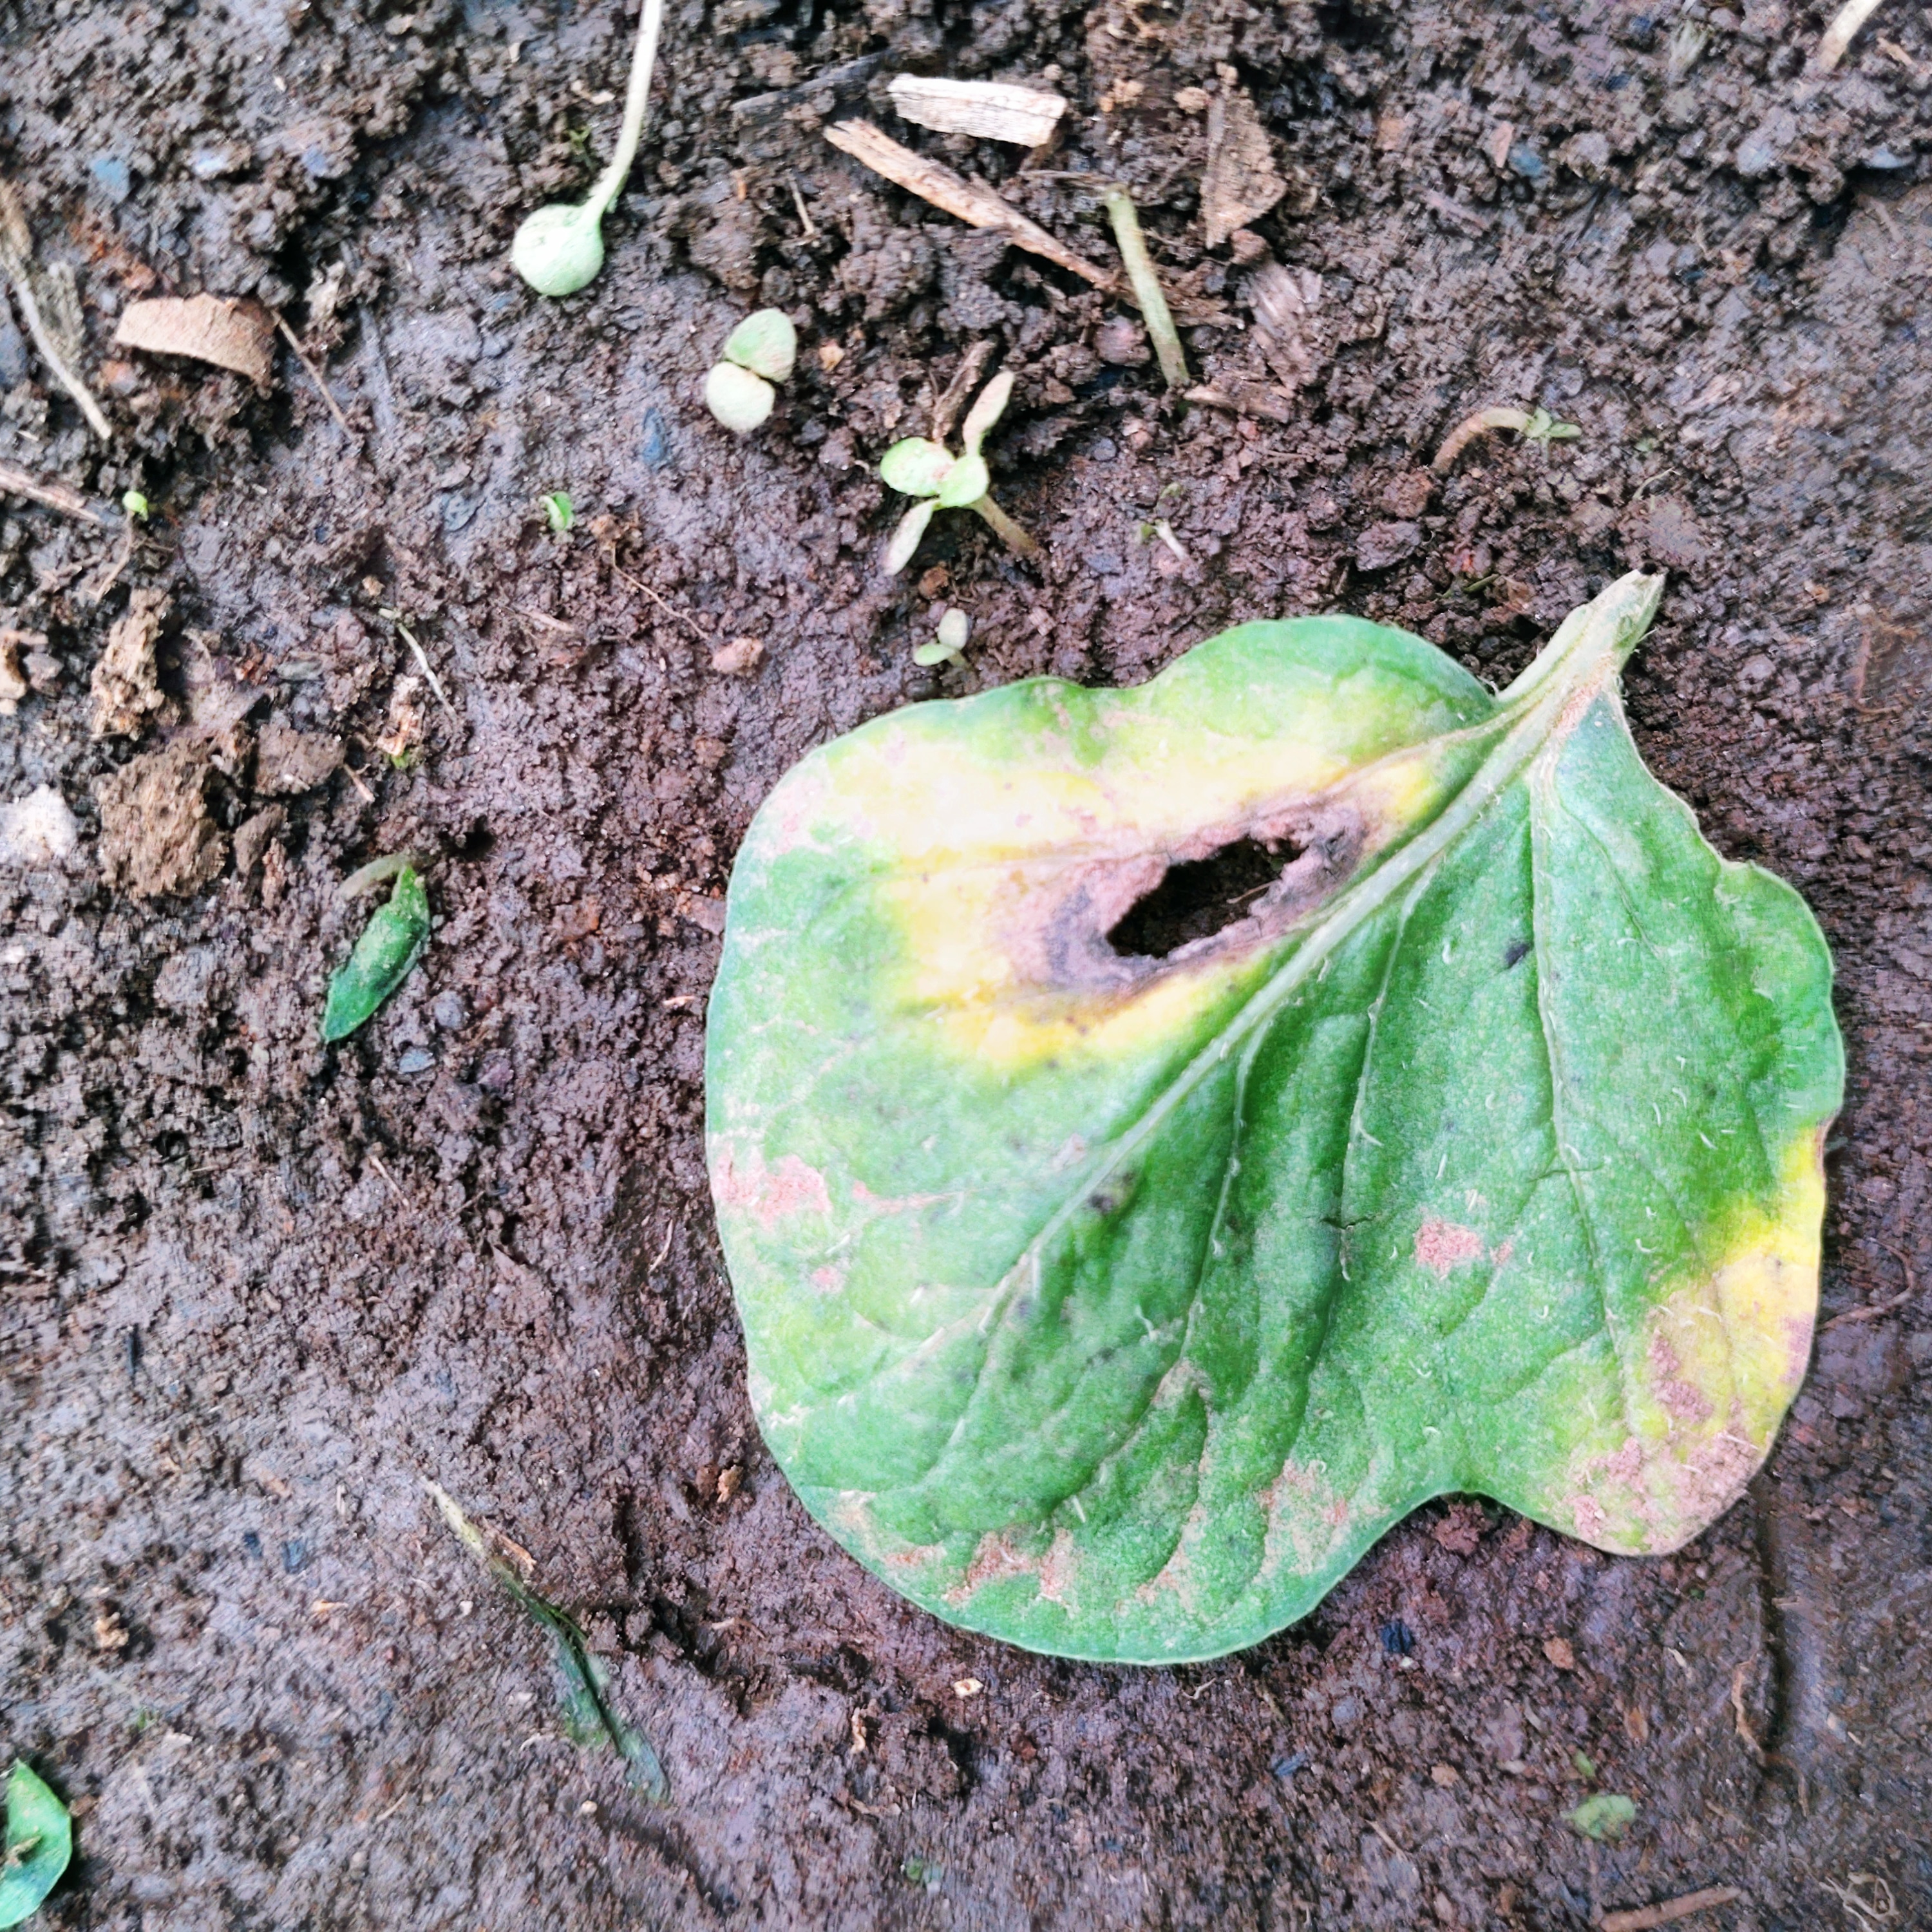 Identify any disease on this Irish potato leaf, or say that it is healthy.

late blight
